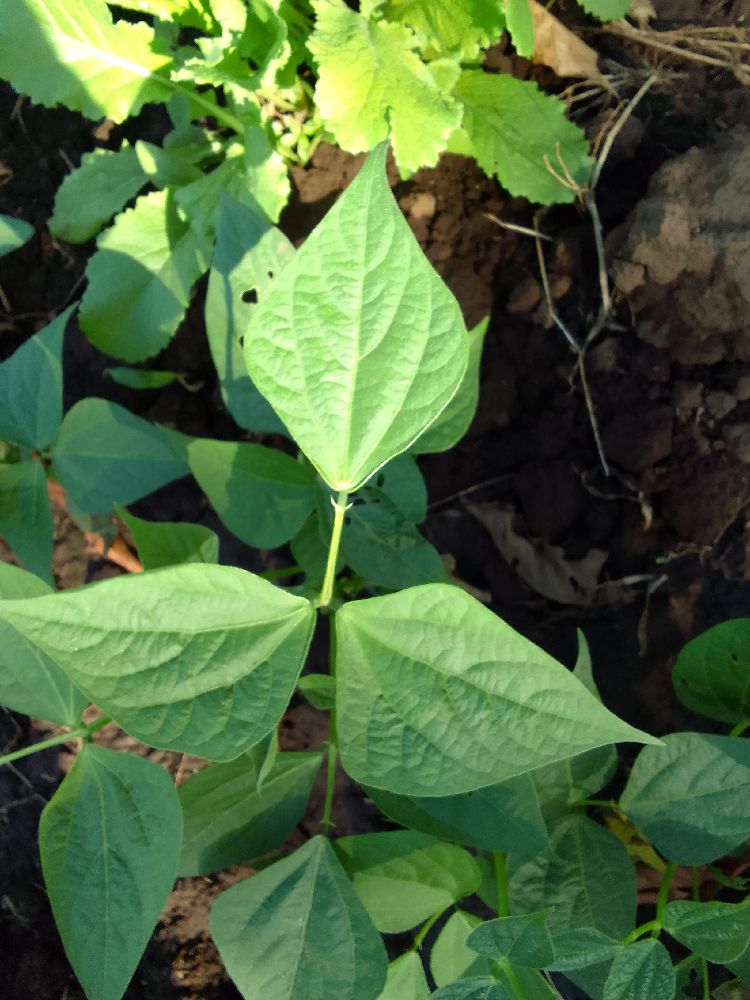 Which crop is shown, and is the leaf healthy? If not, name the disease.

common bean, healthy
